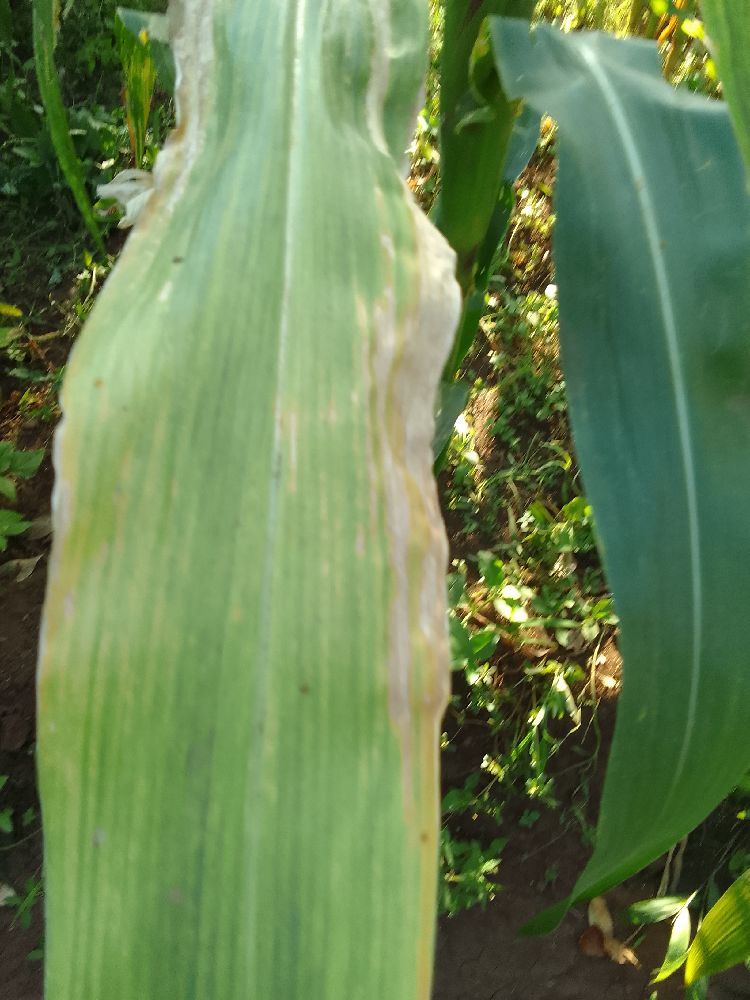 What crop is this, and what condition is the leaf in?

maize, maize lethal necrosis
